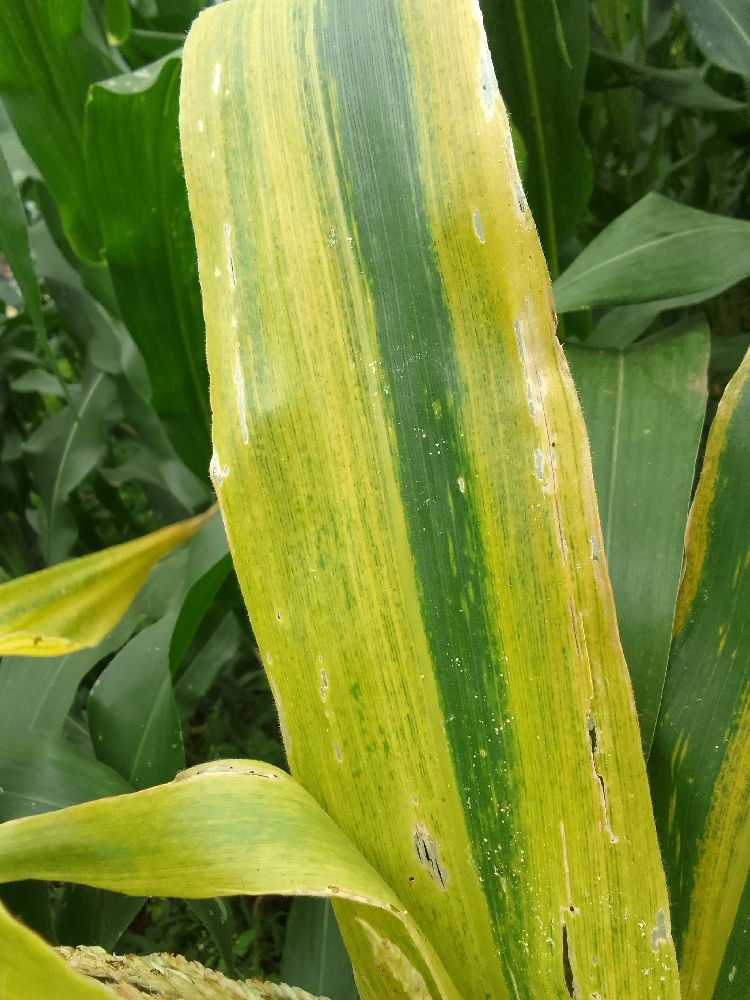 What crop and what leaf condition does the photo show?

maize, maize lethal necrosis
